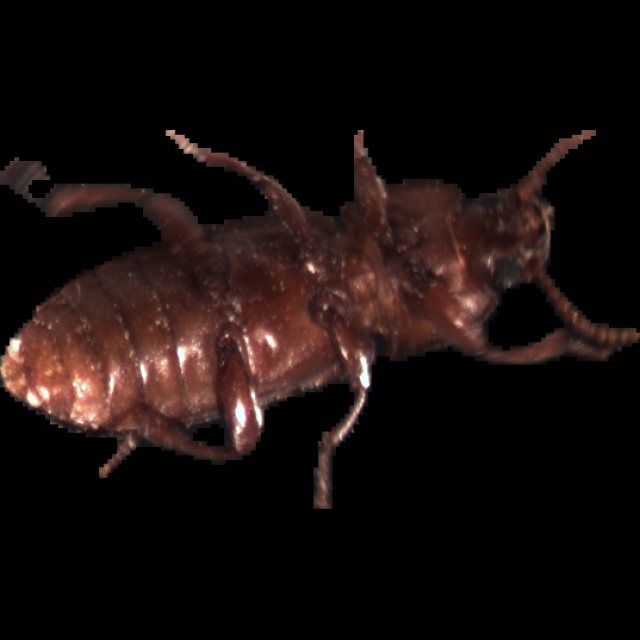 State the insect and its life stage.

mealworm beetle
